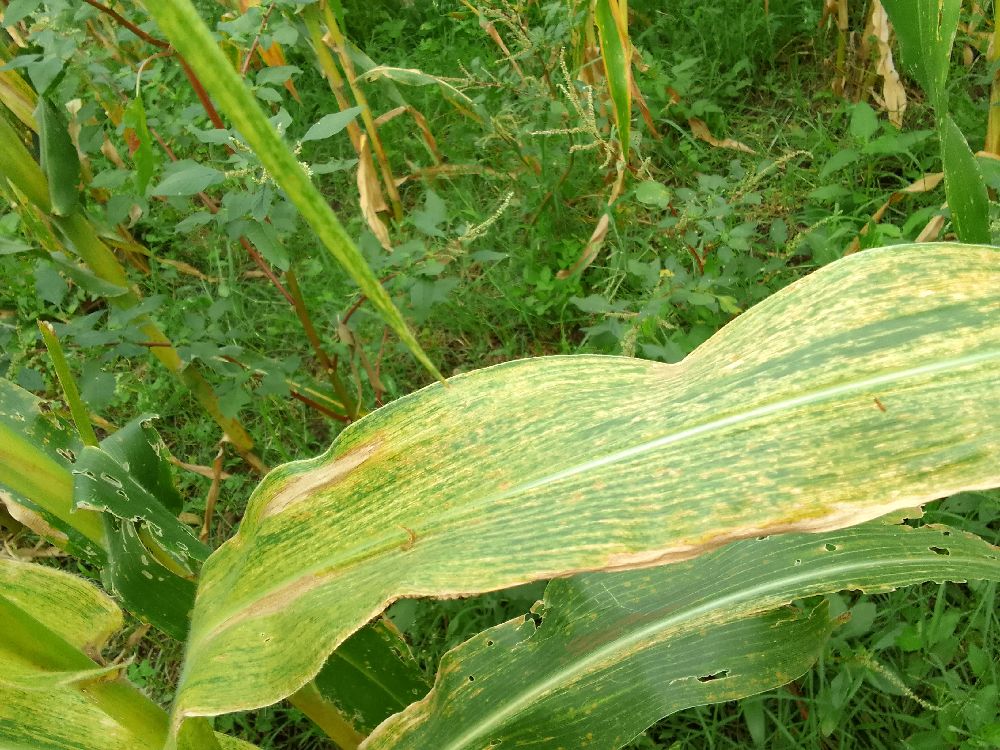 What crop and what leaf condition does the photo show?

maize, maize lethal necrosis
